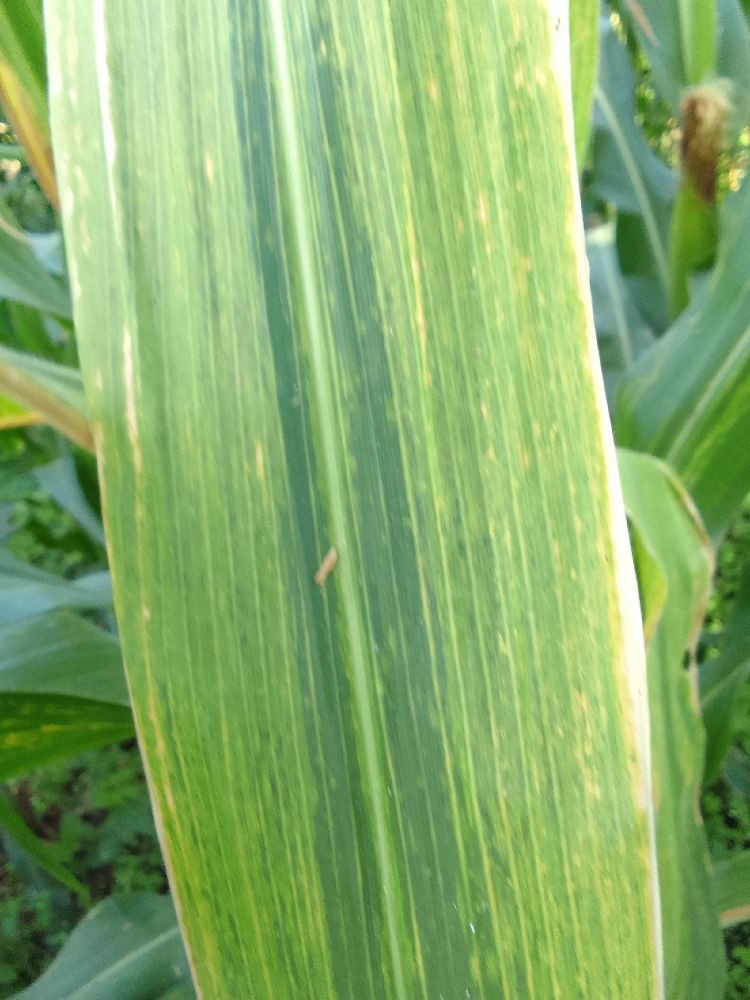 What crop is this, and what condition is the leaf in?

maize, maize lethal necrosis
